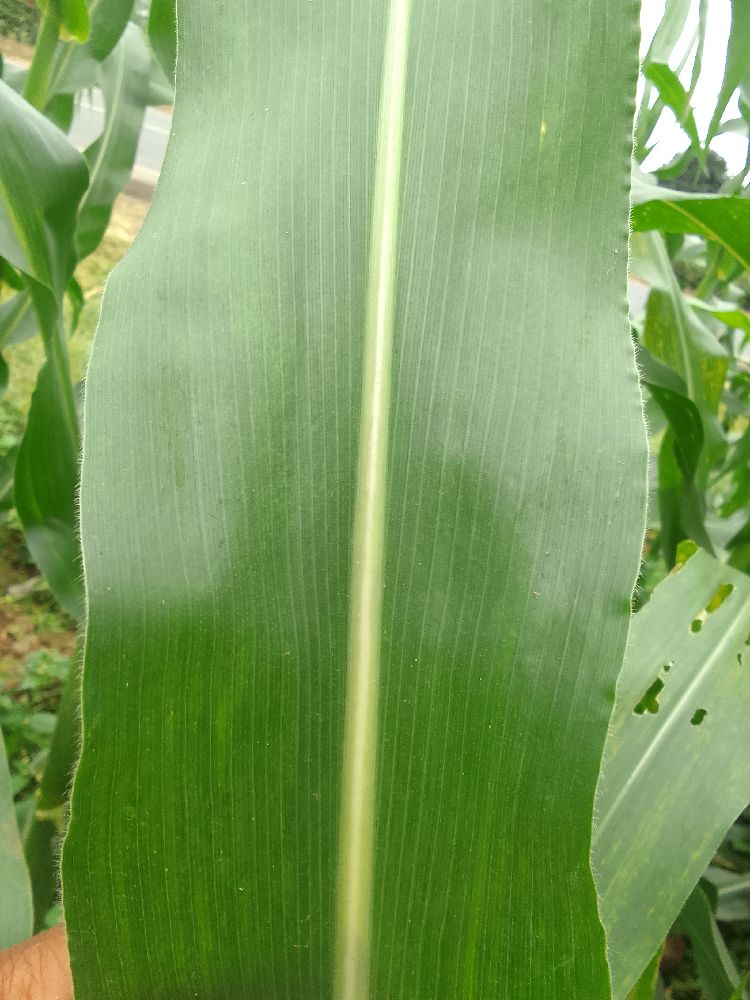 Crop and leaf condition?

maize, healthy
